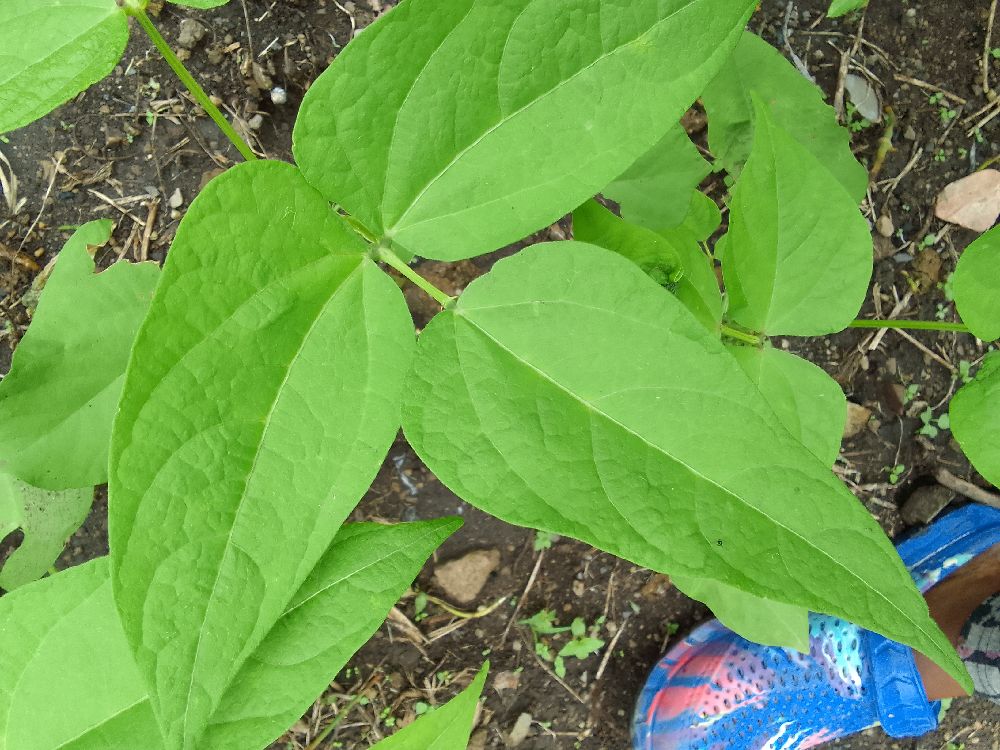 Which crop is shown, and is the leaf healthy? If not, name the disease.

common bean, healthy
